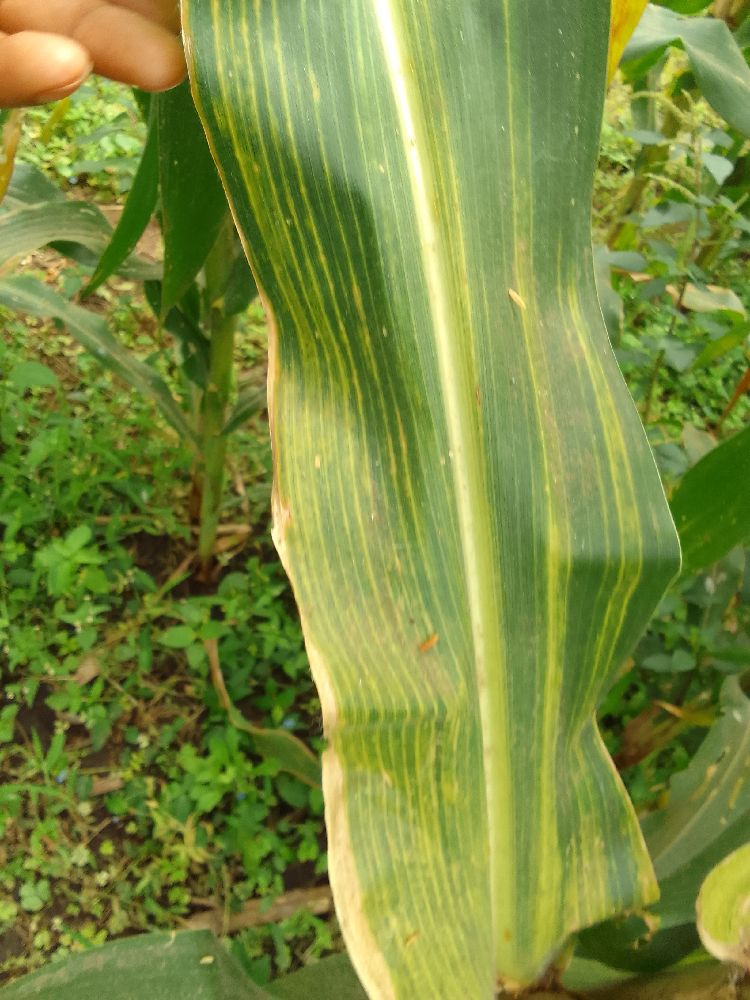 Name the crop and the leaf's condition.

maize, maize lethal necrosis
